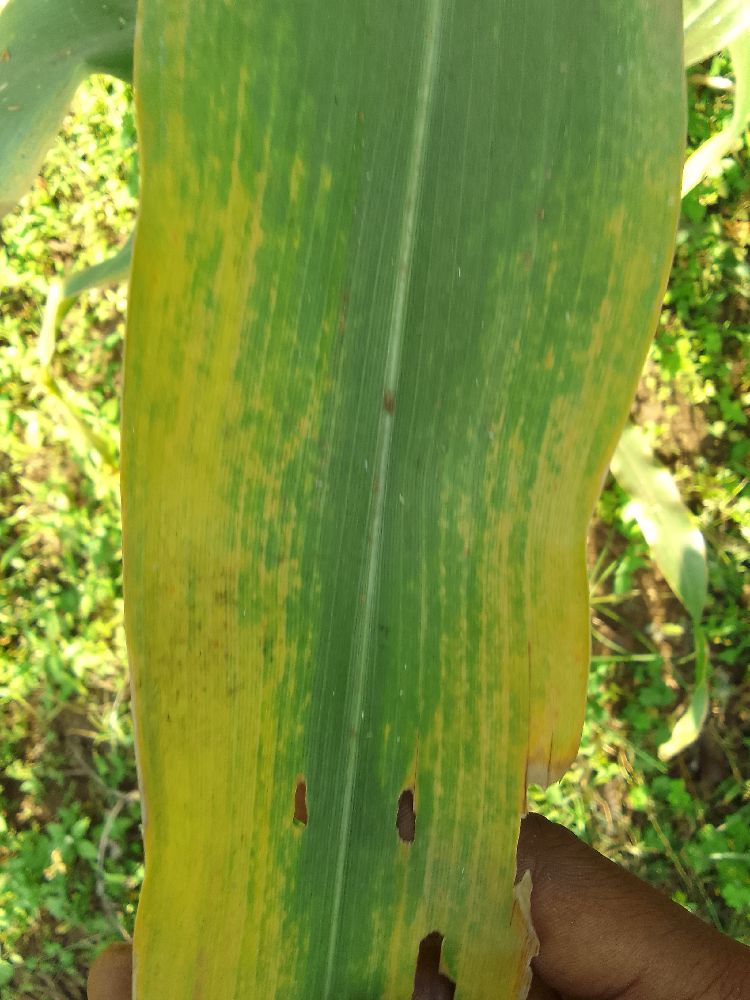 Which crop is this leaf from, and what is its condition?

maize, maize lethal necrosis
